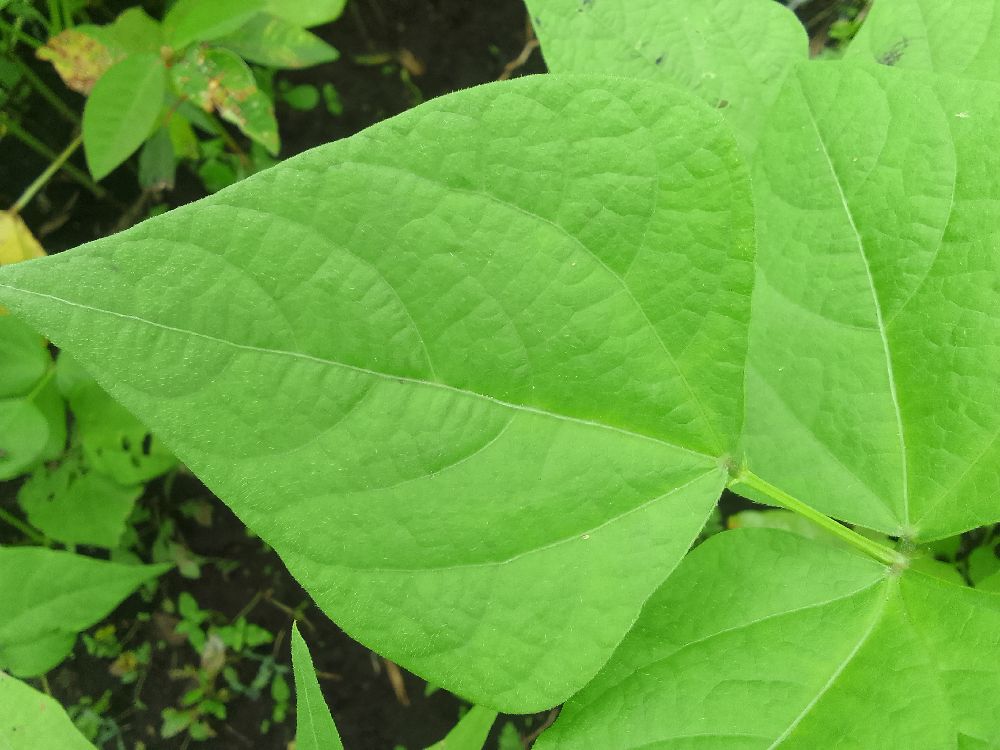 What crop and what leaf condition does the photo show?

common bean, healthy
